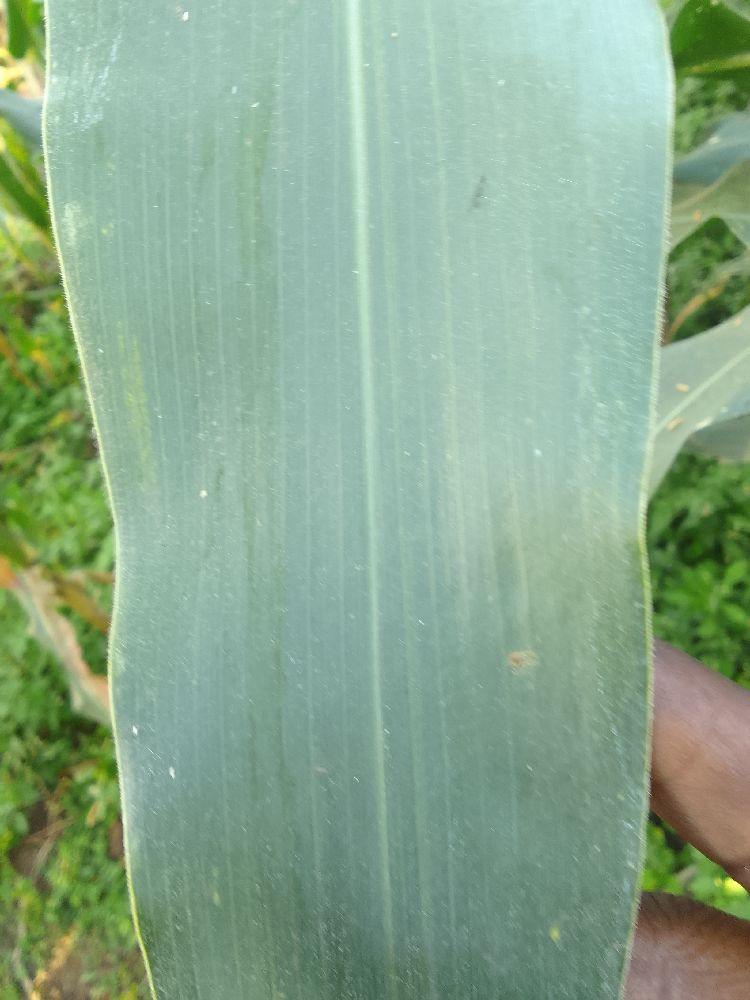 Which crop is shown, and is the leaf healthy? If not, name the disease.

maize, healthy
